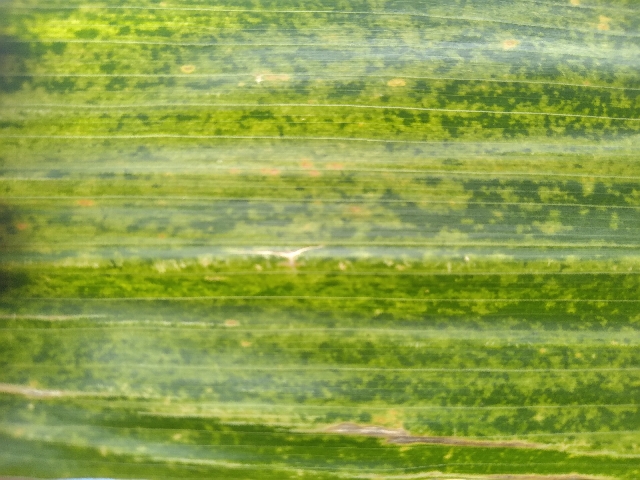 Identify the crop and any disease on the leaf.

maize, maize lethal necrosis
